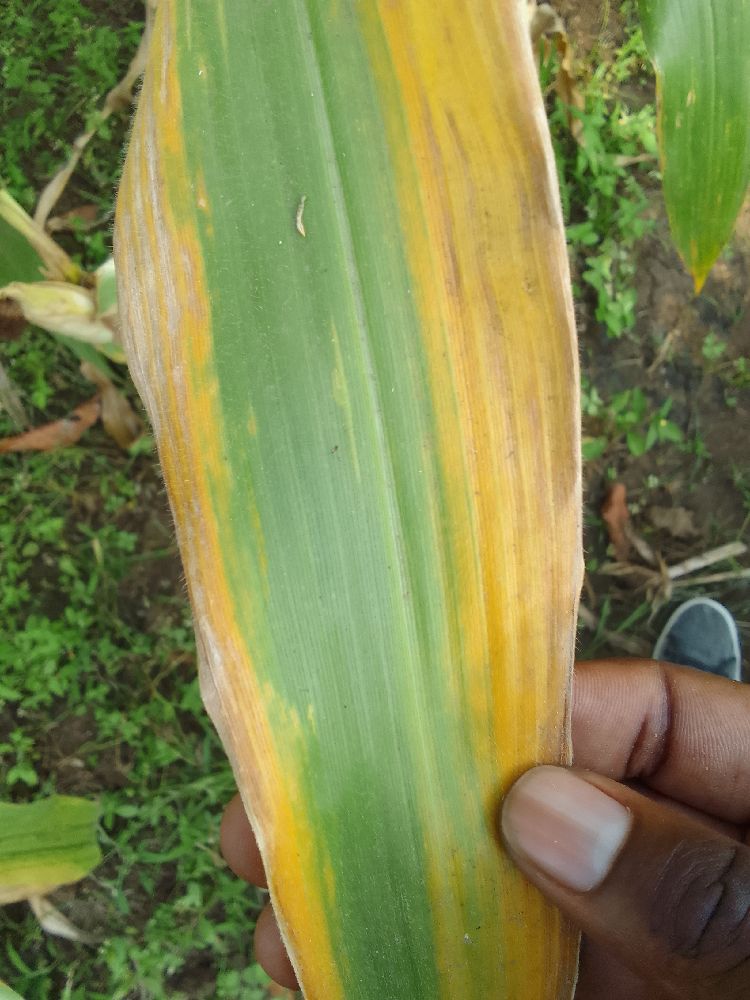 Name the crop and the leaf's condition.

maize, maize lethal necrosis
